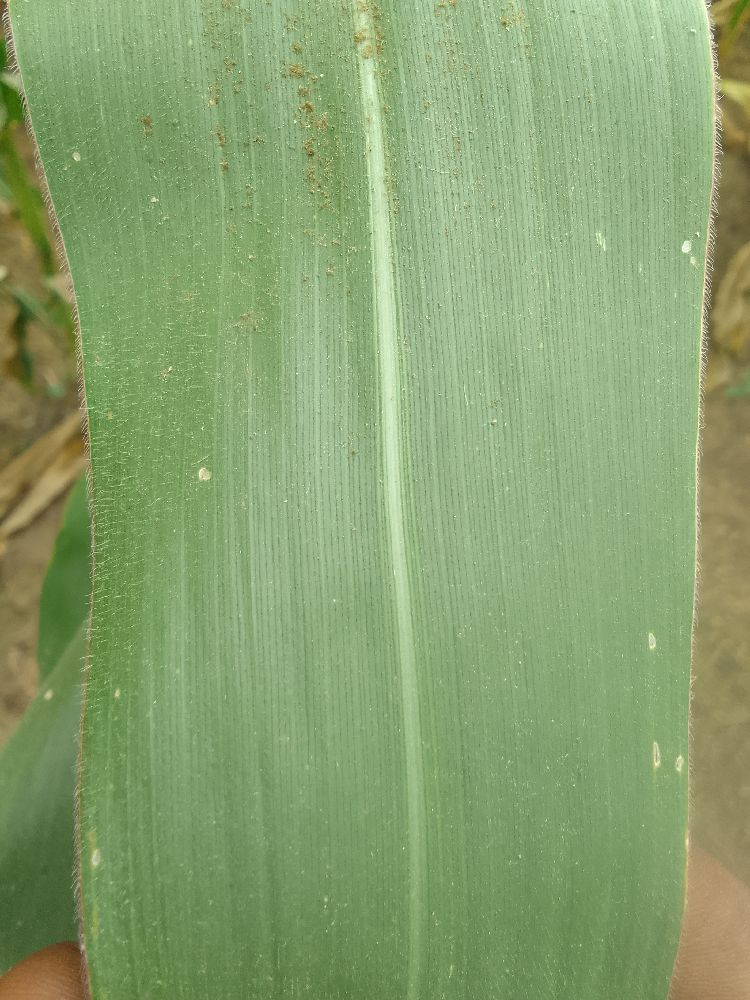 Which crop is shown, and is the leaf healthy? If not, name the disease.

maize, healthy
